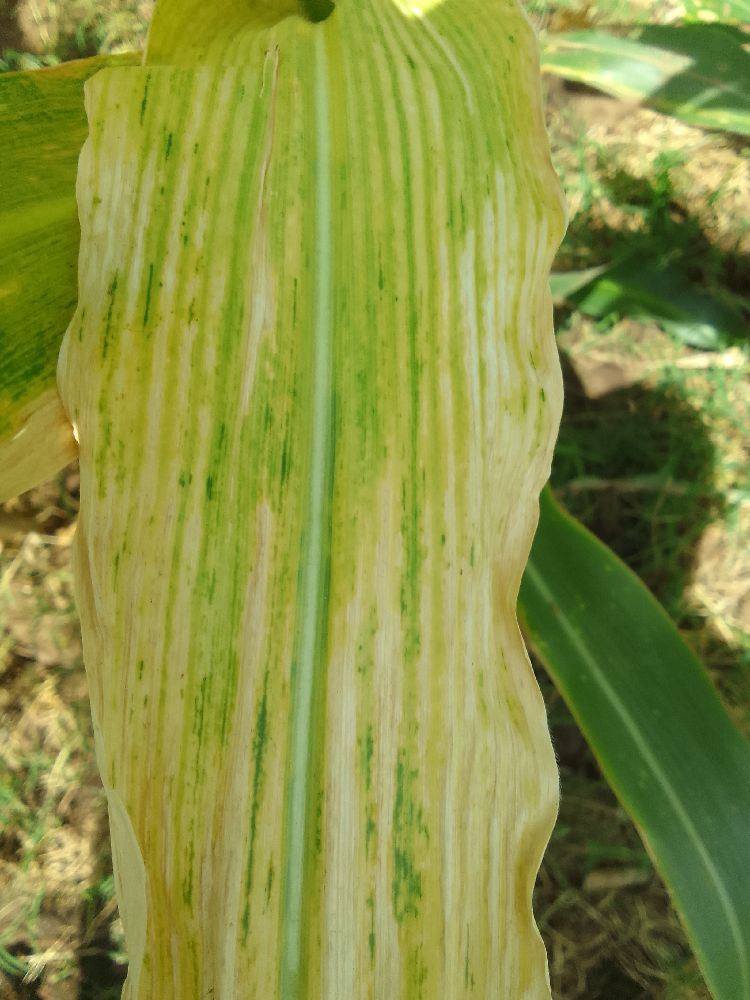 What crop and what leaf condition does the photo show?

maize, maize lethal necrosis
